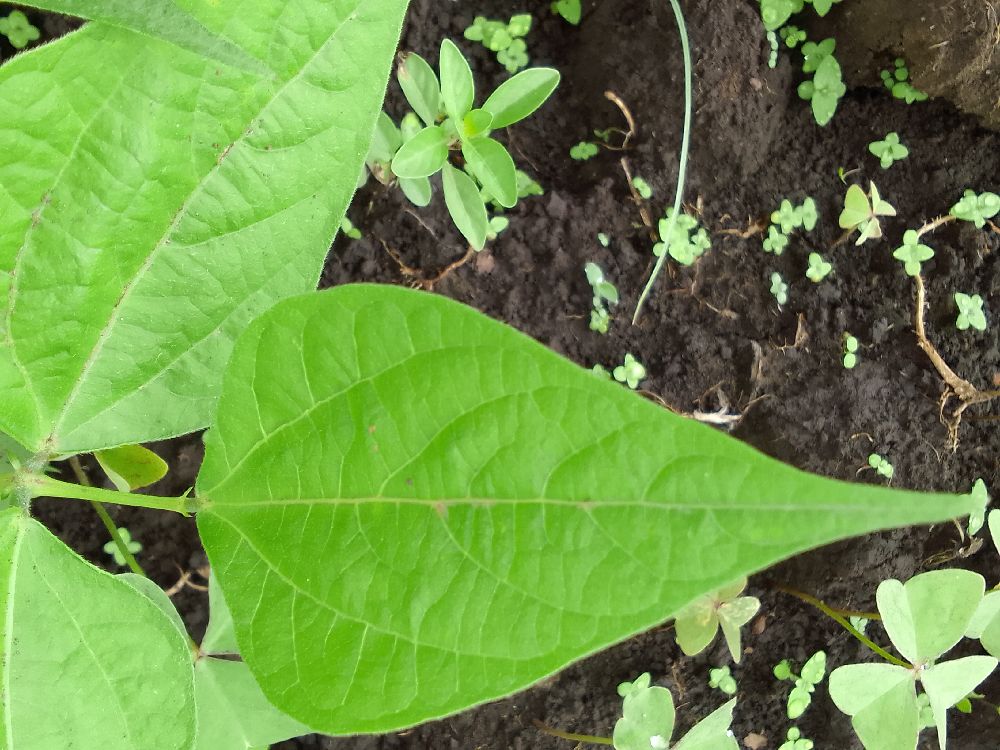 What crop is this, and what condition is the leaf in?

common bean, healthy
